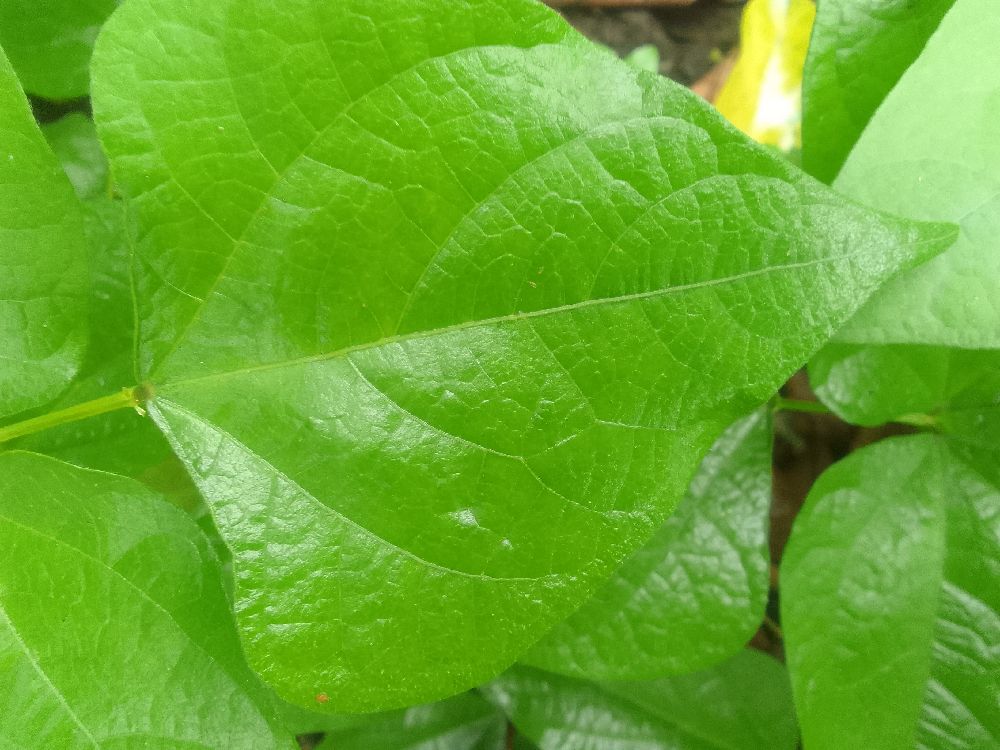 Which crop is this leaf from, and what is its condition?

common bean, healthy
